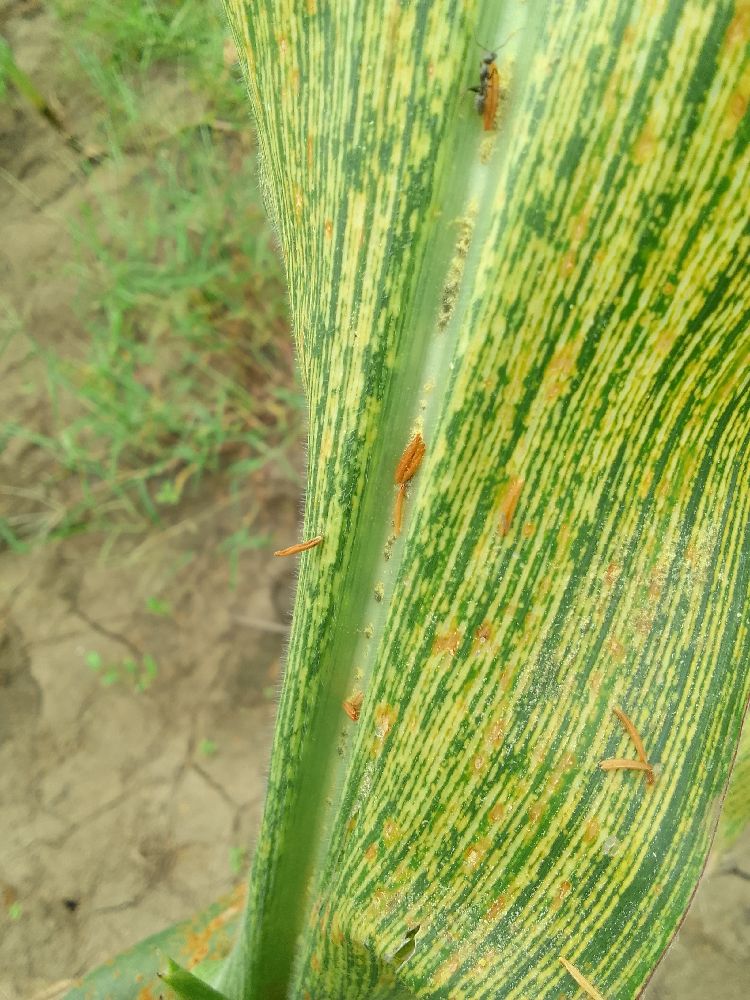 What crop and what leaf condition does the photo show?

maize, maize streak virus
